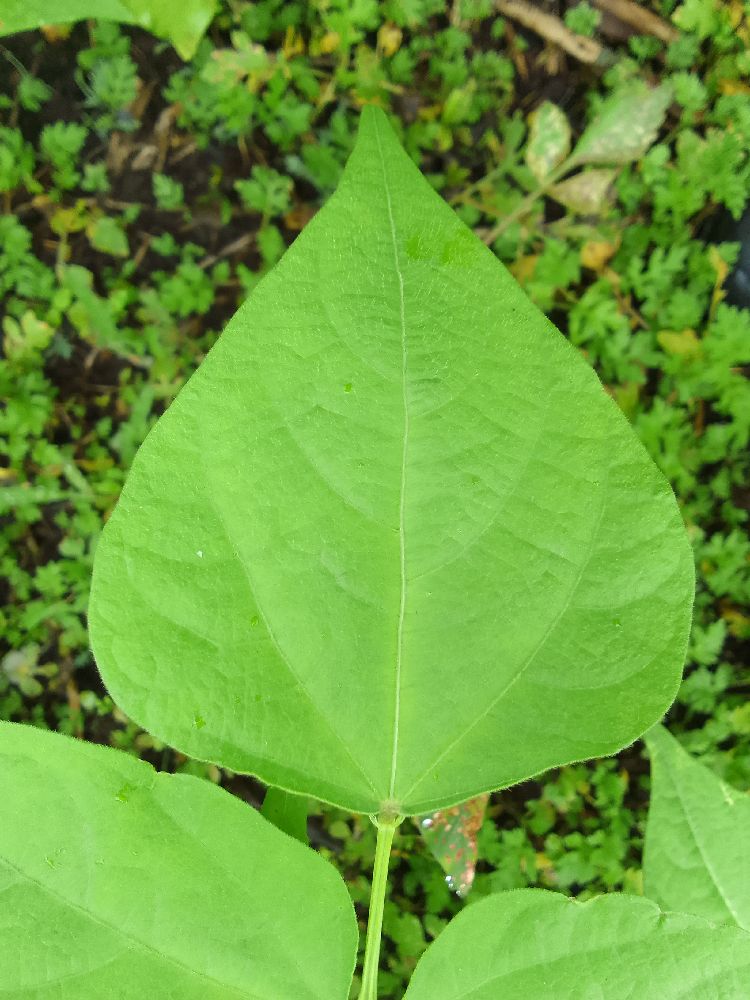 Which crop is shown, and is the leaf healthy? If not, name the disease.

common bean, healthy
